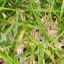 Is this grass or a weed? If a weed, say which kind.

grass
